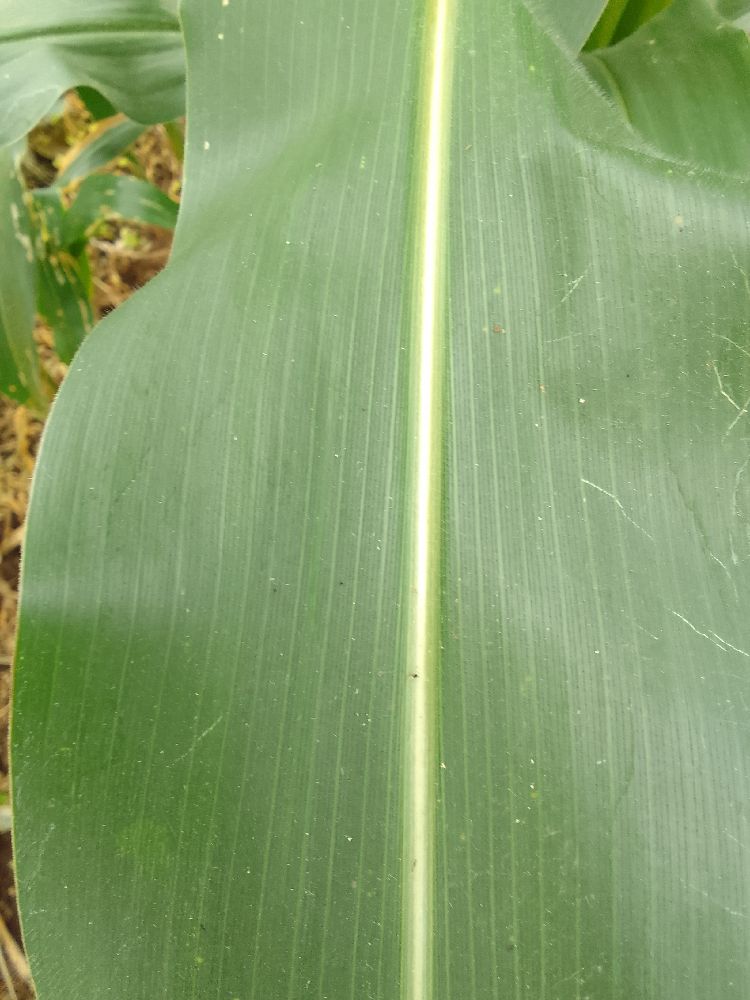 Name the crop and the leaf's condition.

maize, healthy
